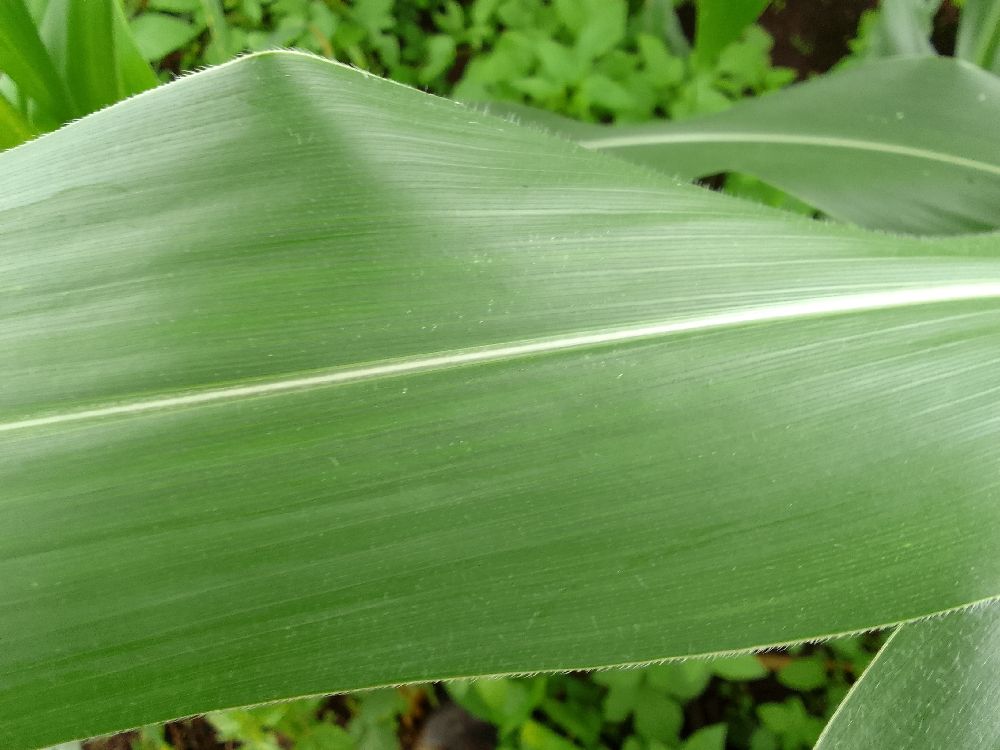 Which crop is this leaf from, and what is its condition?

maize, healthy
